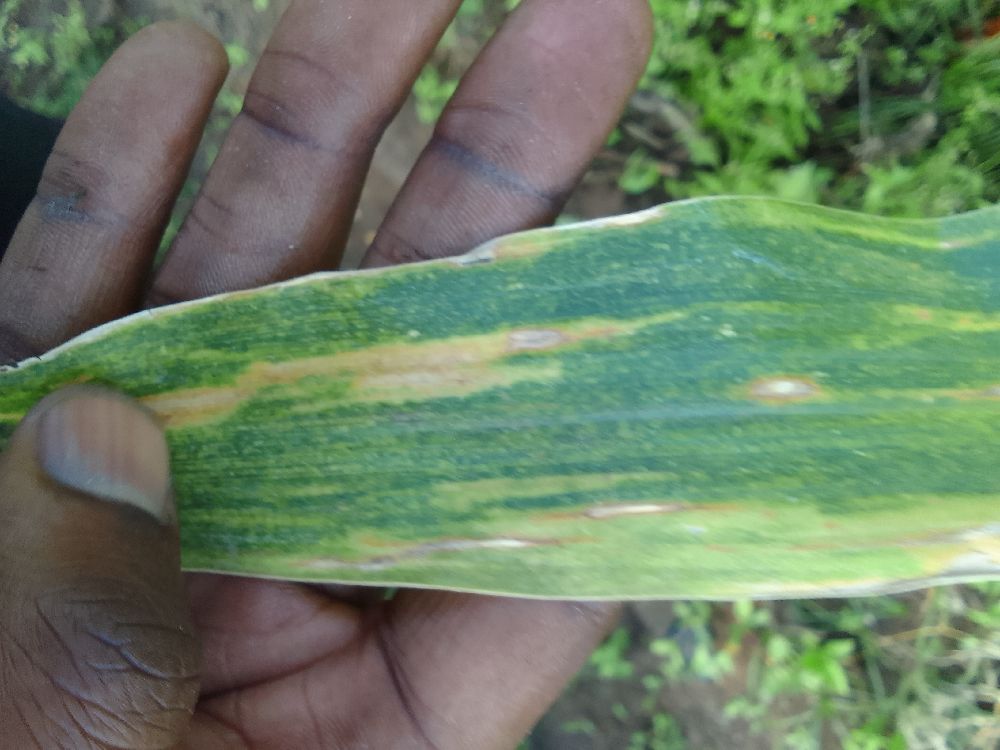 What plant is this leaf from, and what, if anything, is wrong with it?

maize, maize lethal necrosis
